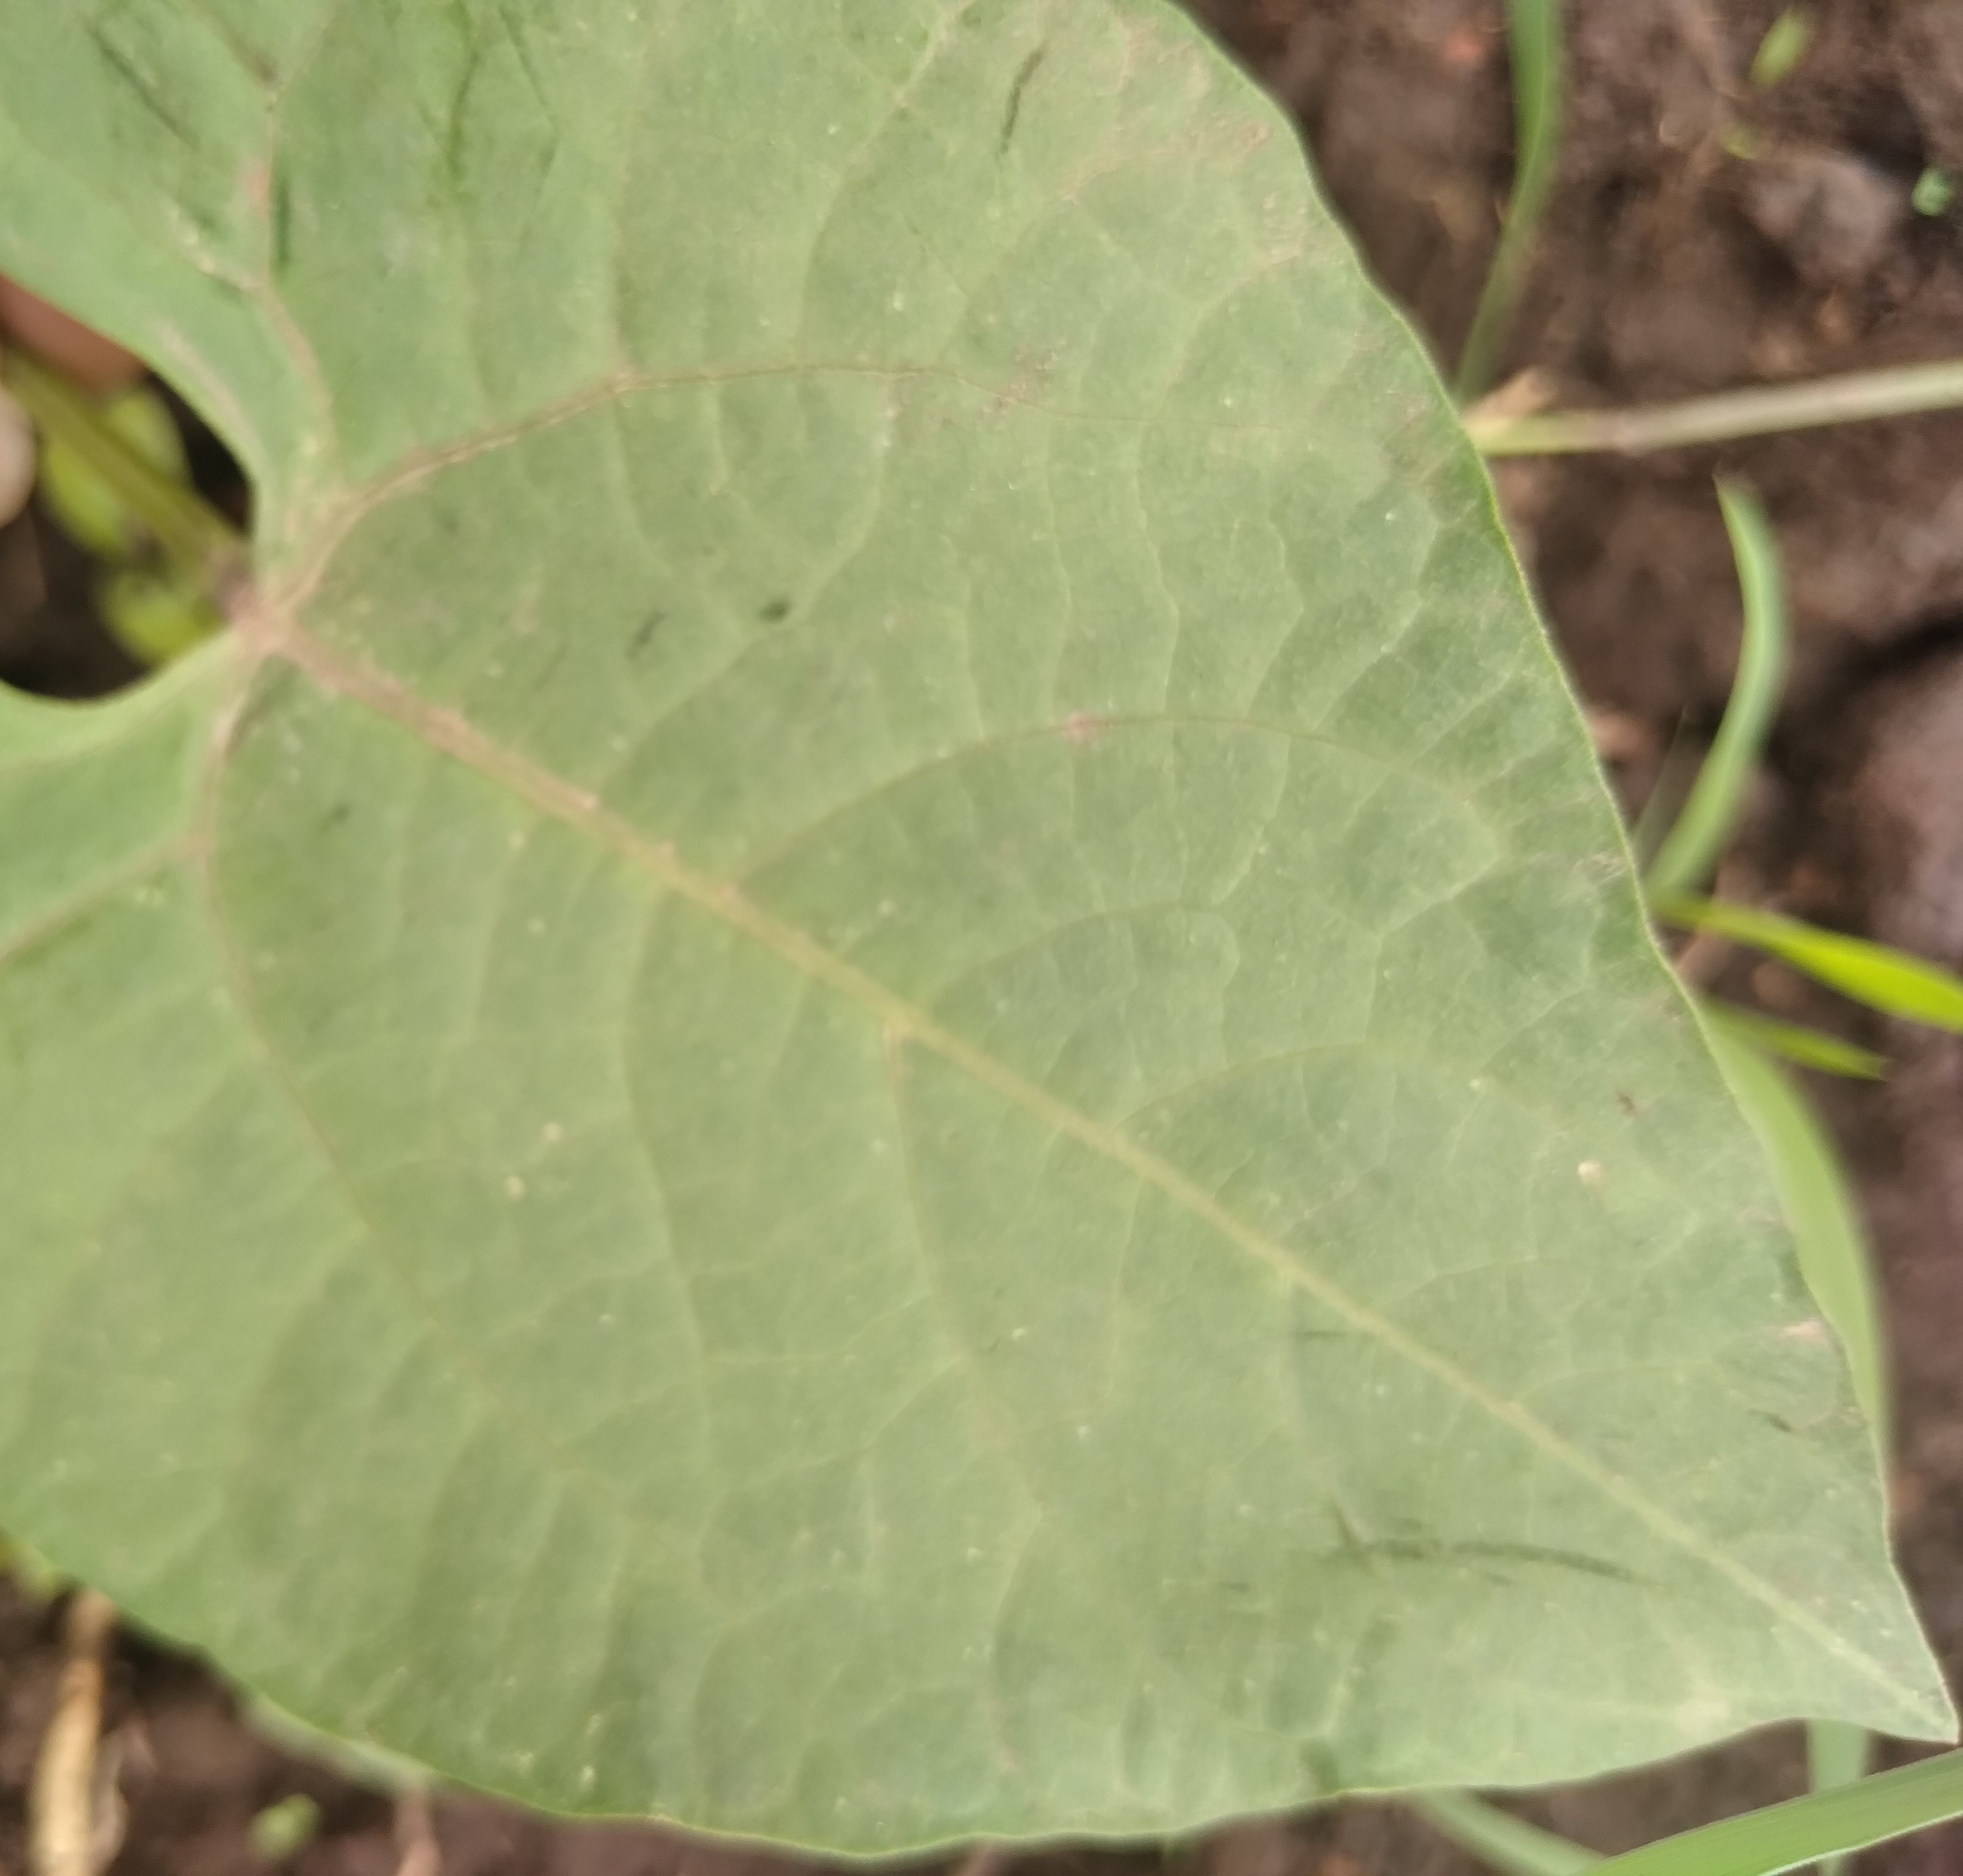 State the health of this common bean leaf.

healthy
